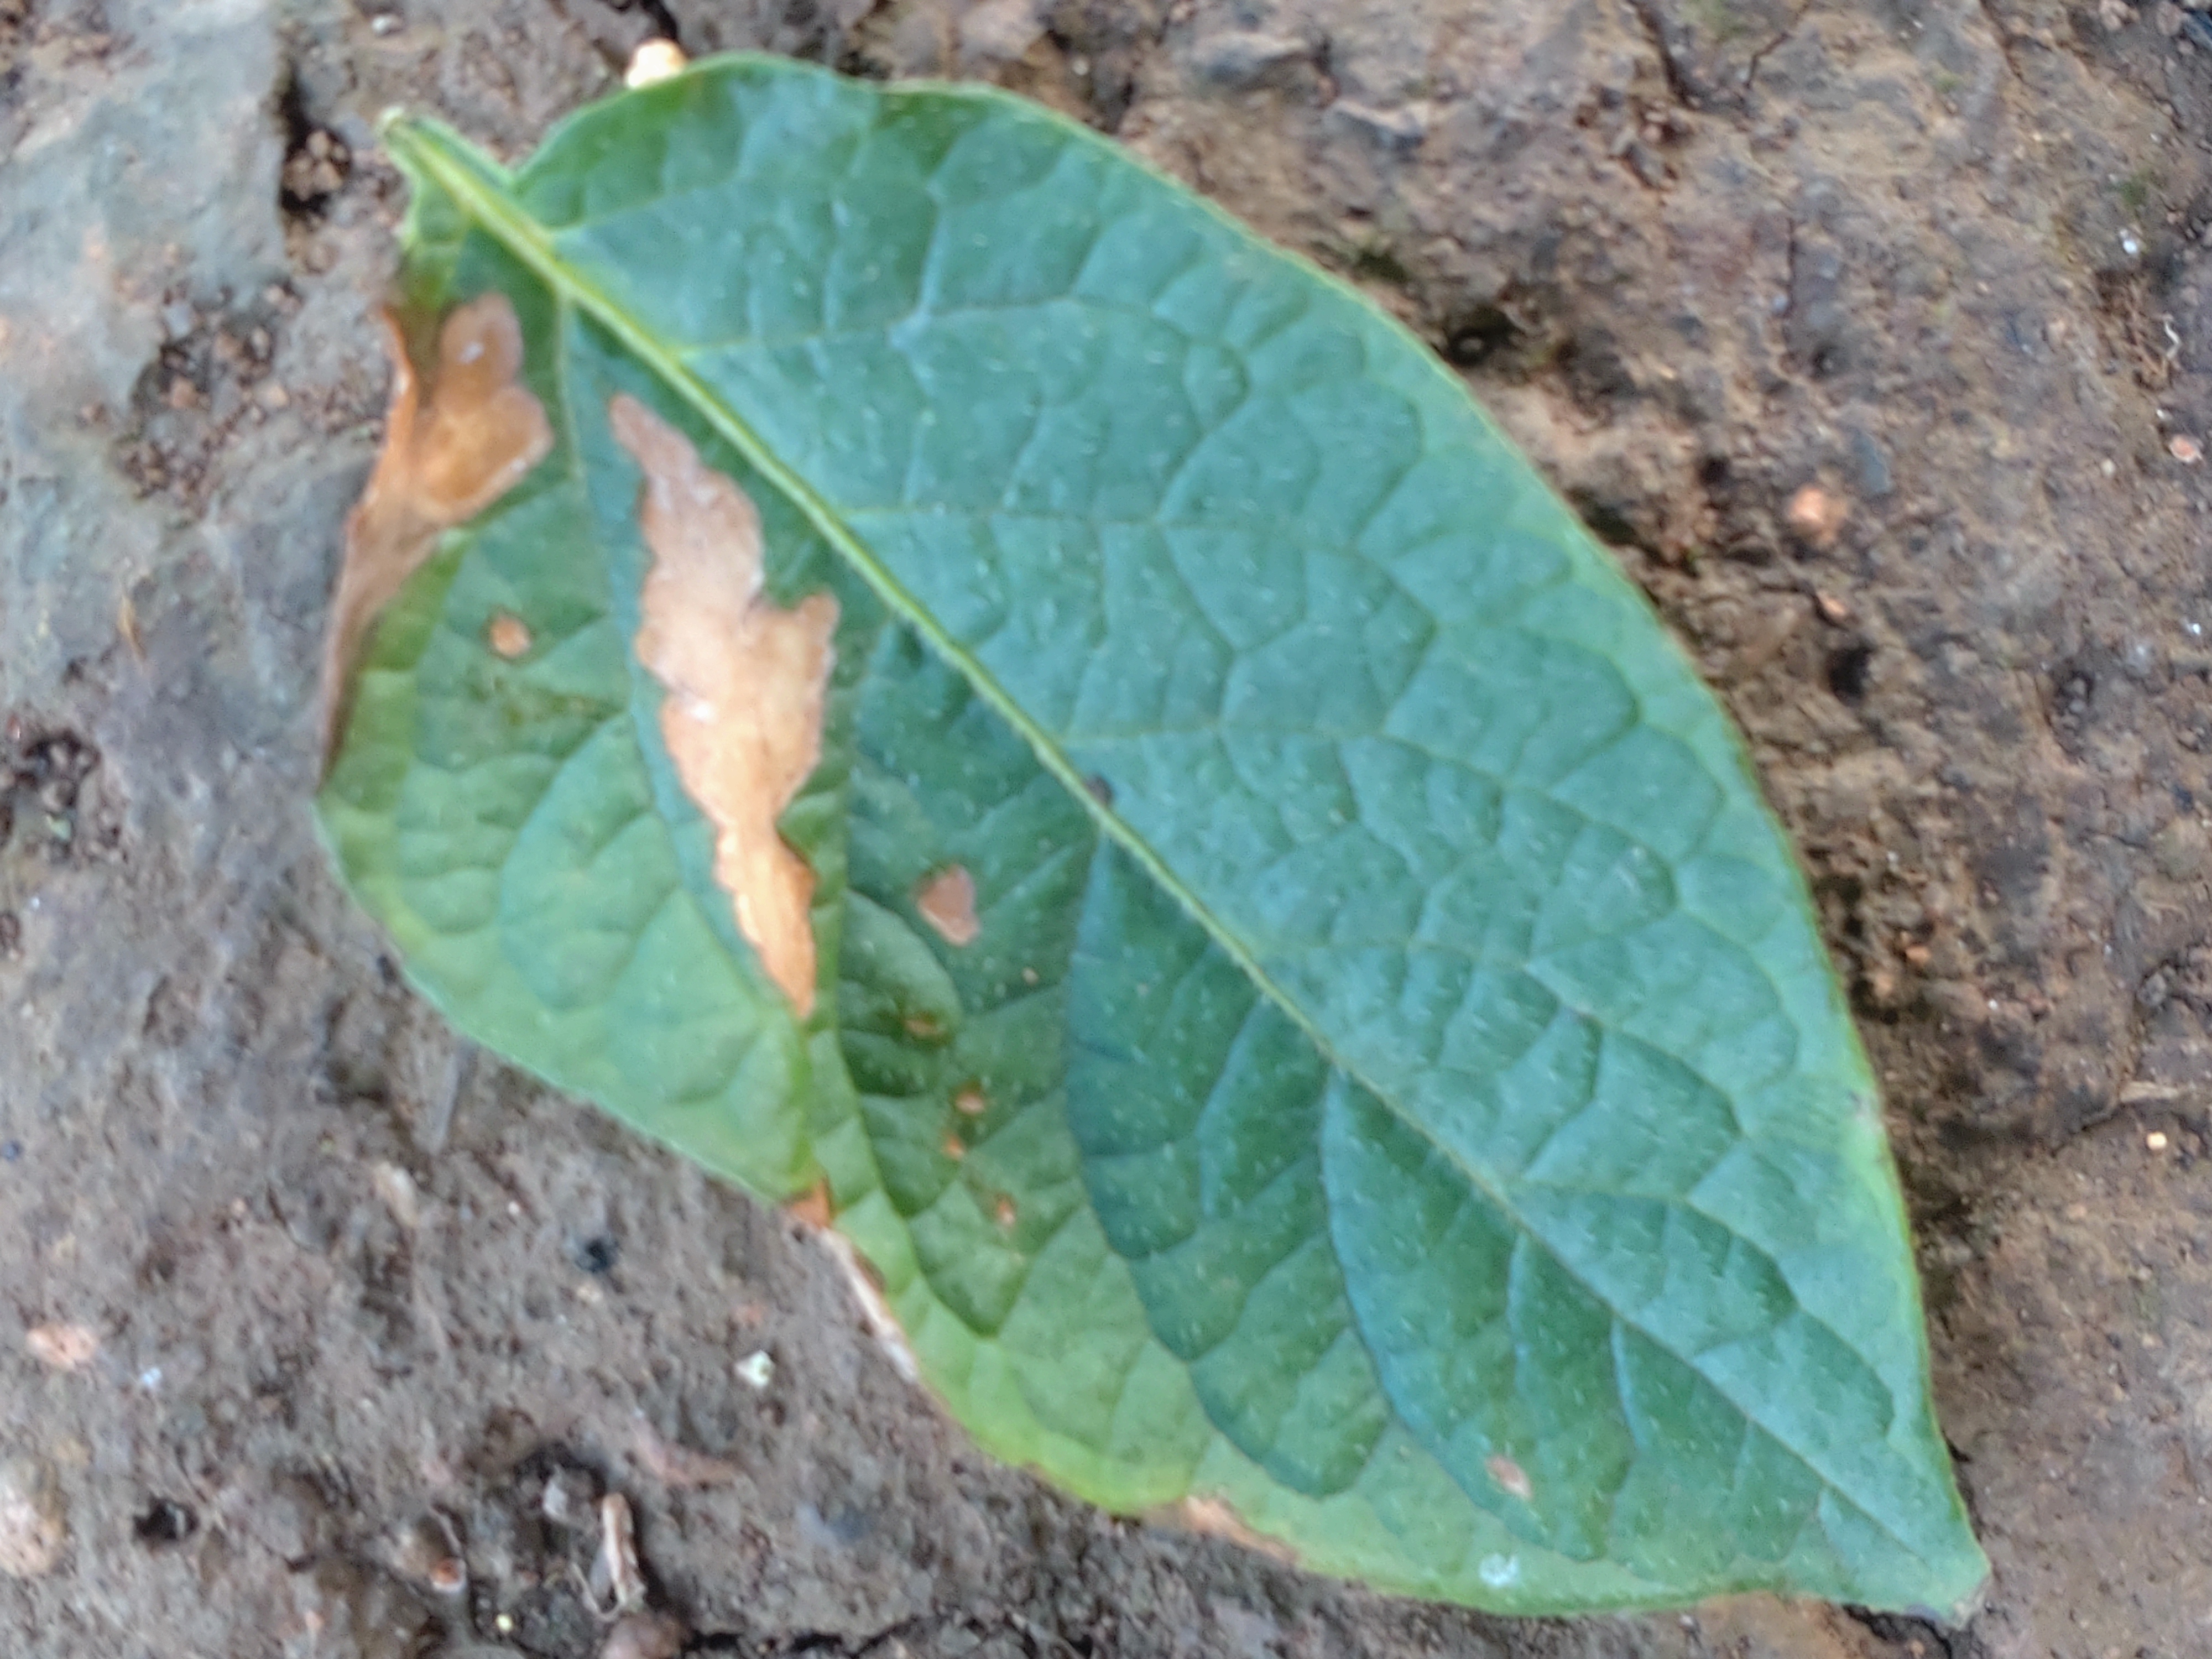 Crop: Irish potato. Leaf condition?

early blight
